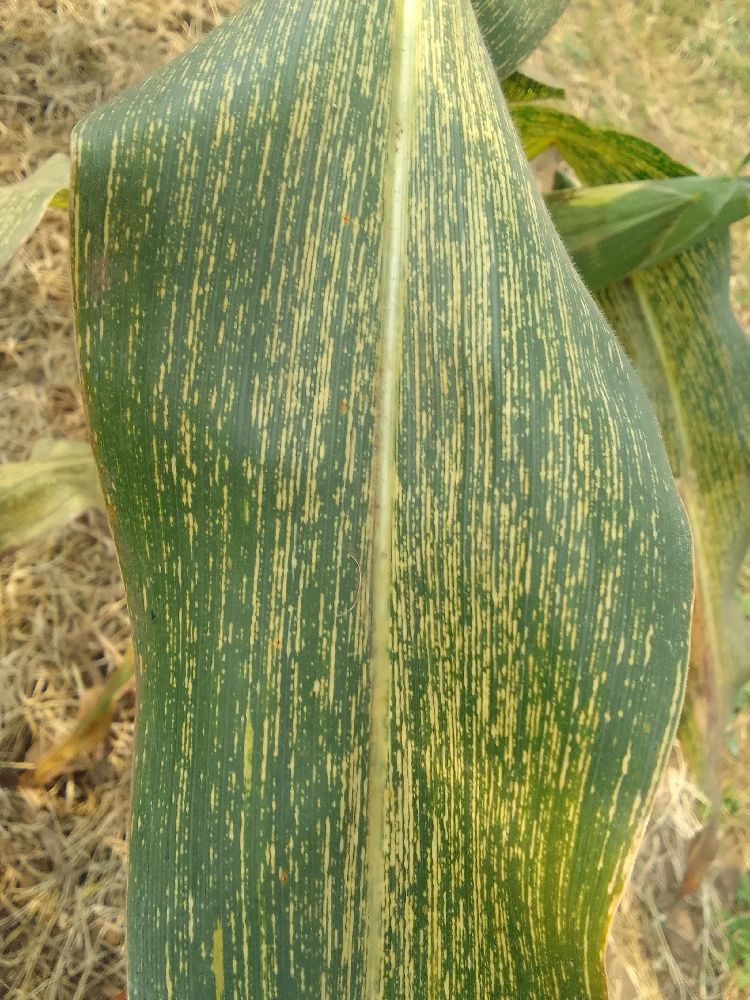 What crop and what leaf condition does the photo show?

maize, maize streak virus
